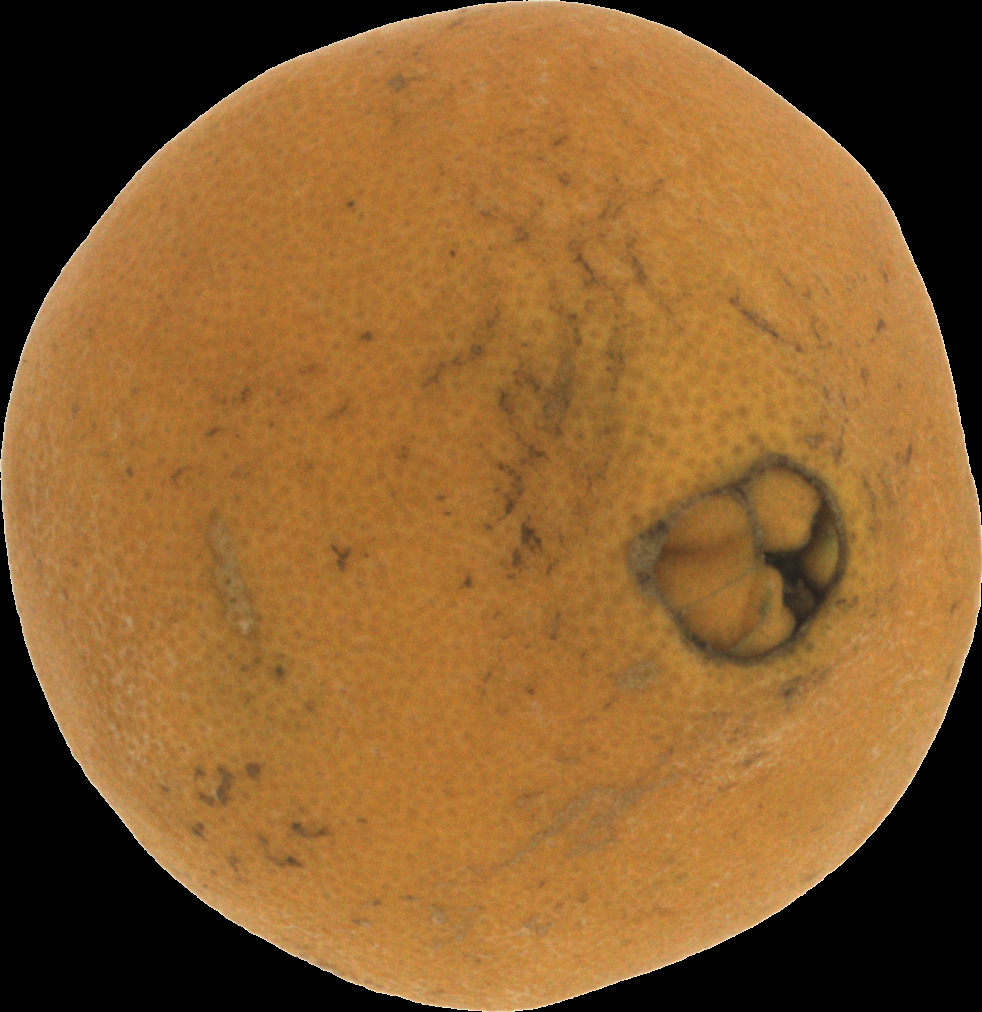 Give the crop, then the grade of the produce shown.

orange, bad
